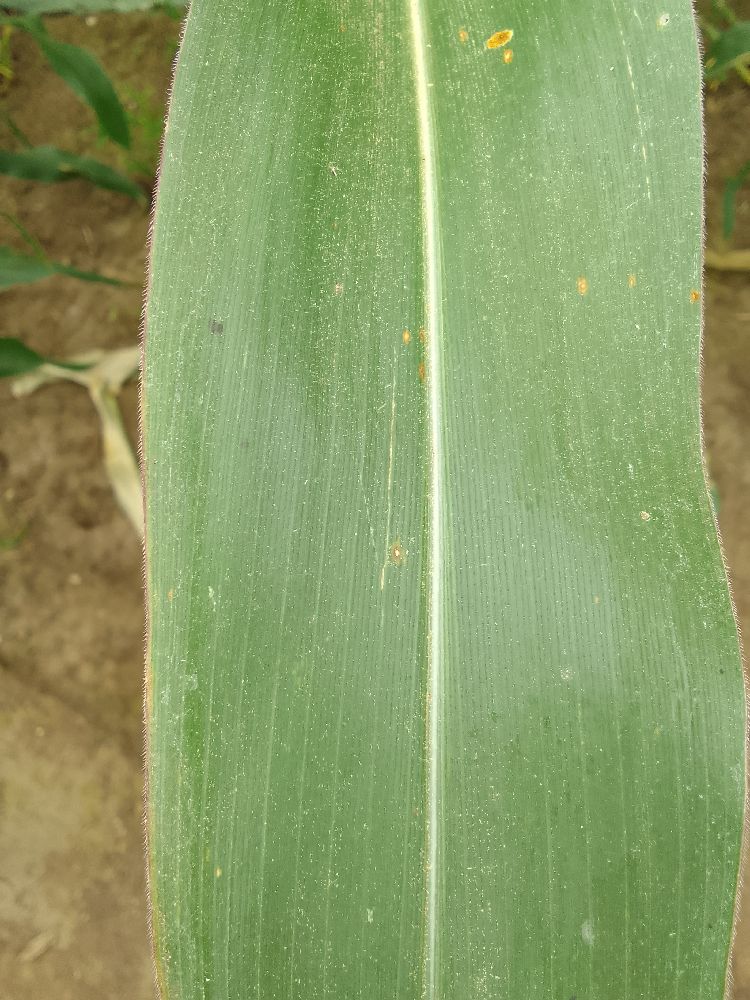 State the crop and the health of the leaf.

maize, healthy
